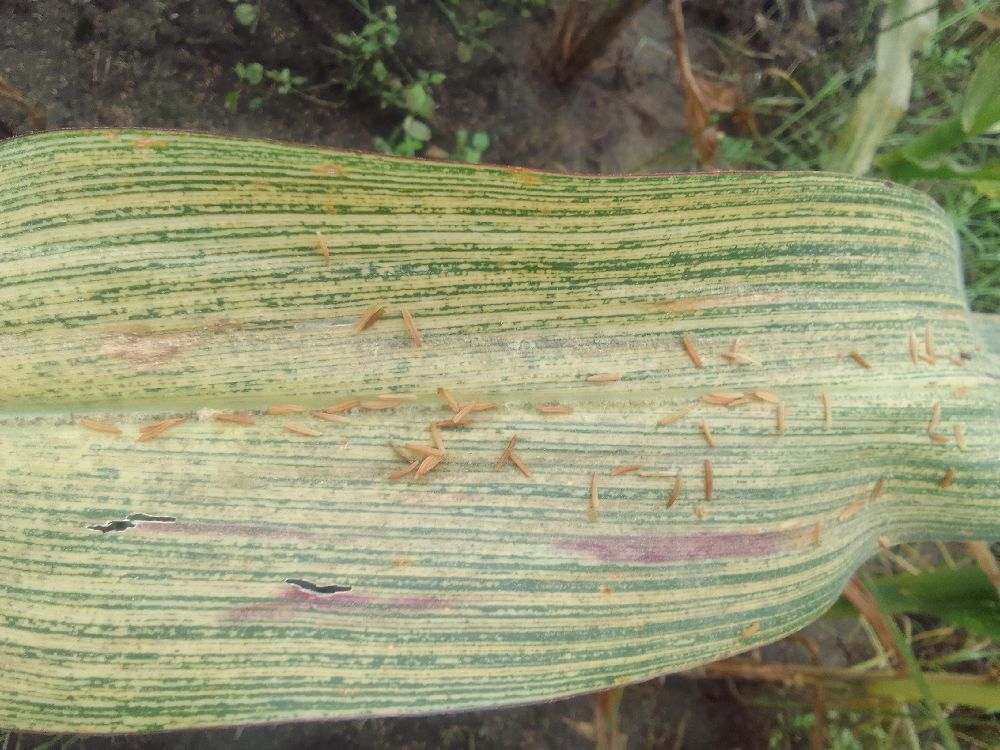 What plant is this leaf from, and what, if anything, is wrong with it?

maize, maize streak virus
